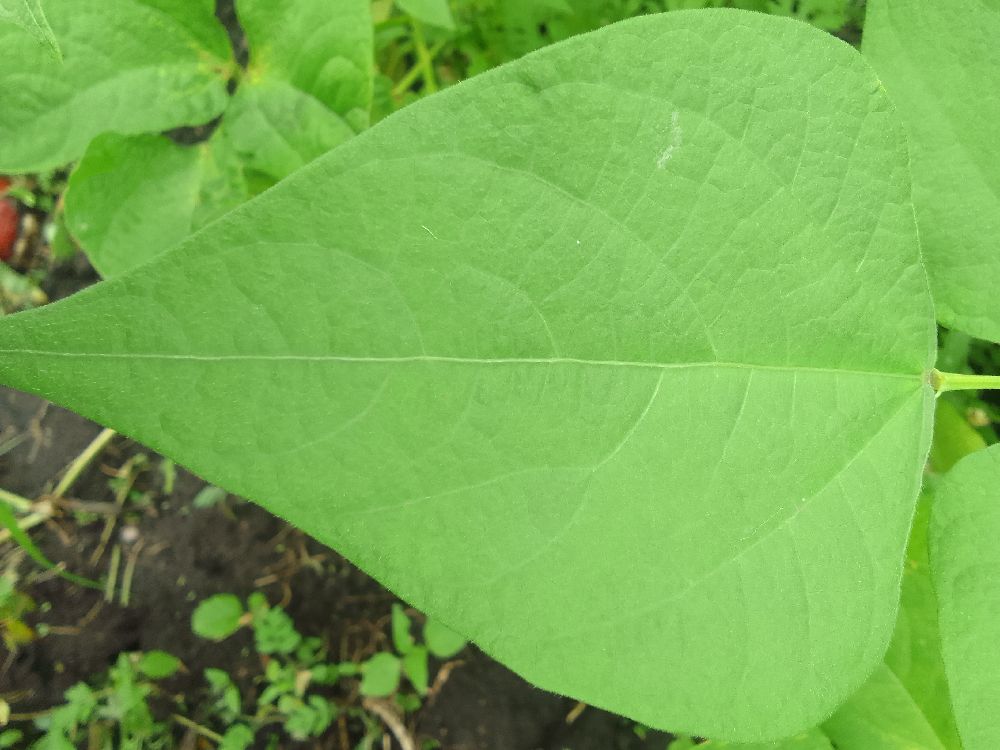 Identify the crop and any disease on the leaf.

common bean, healthy
